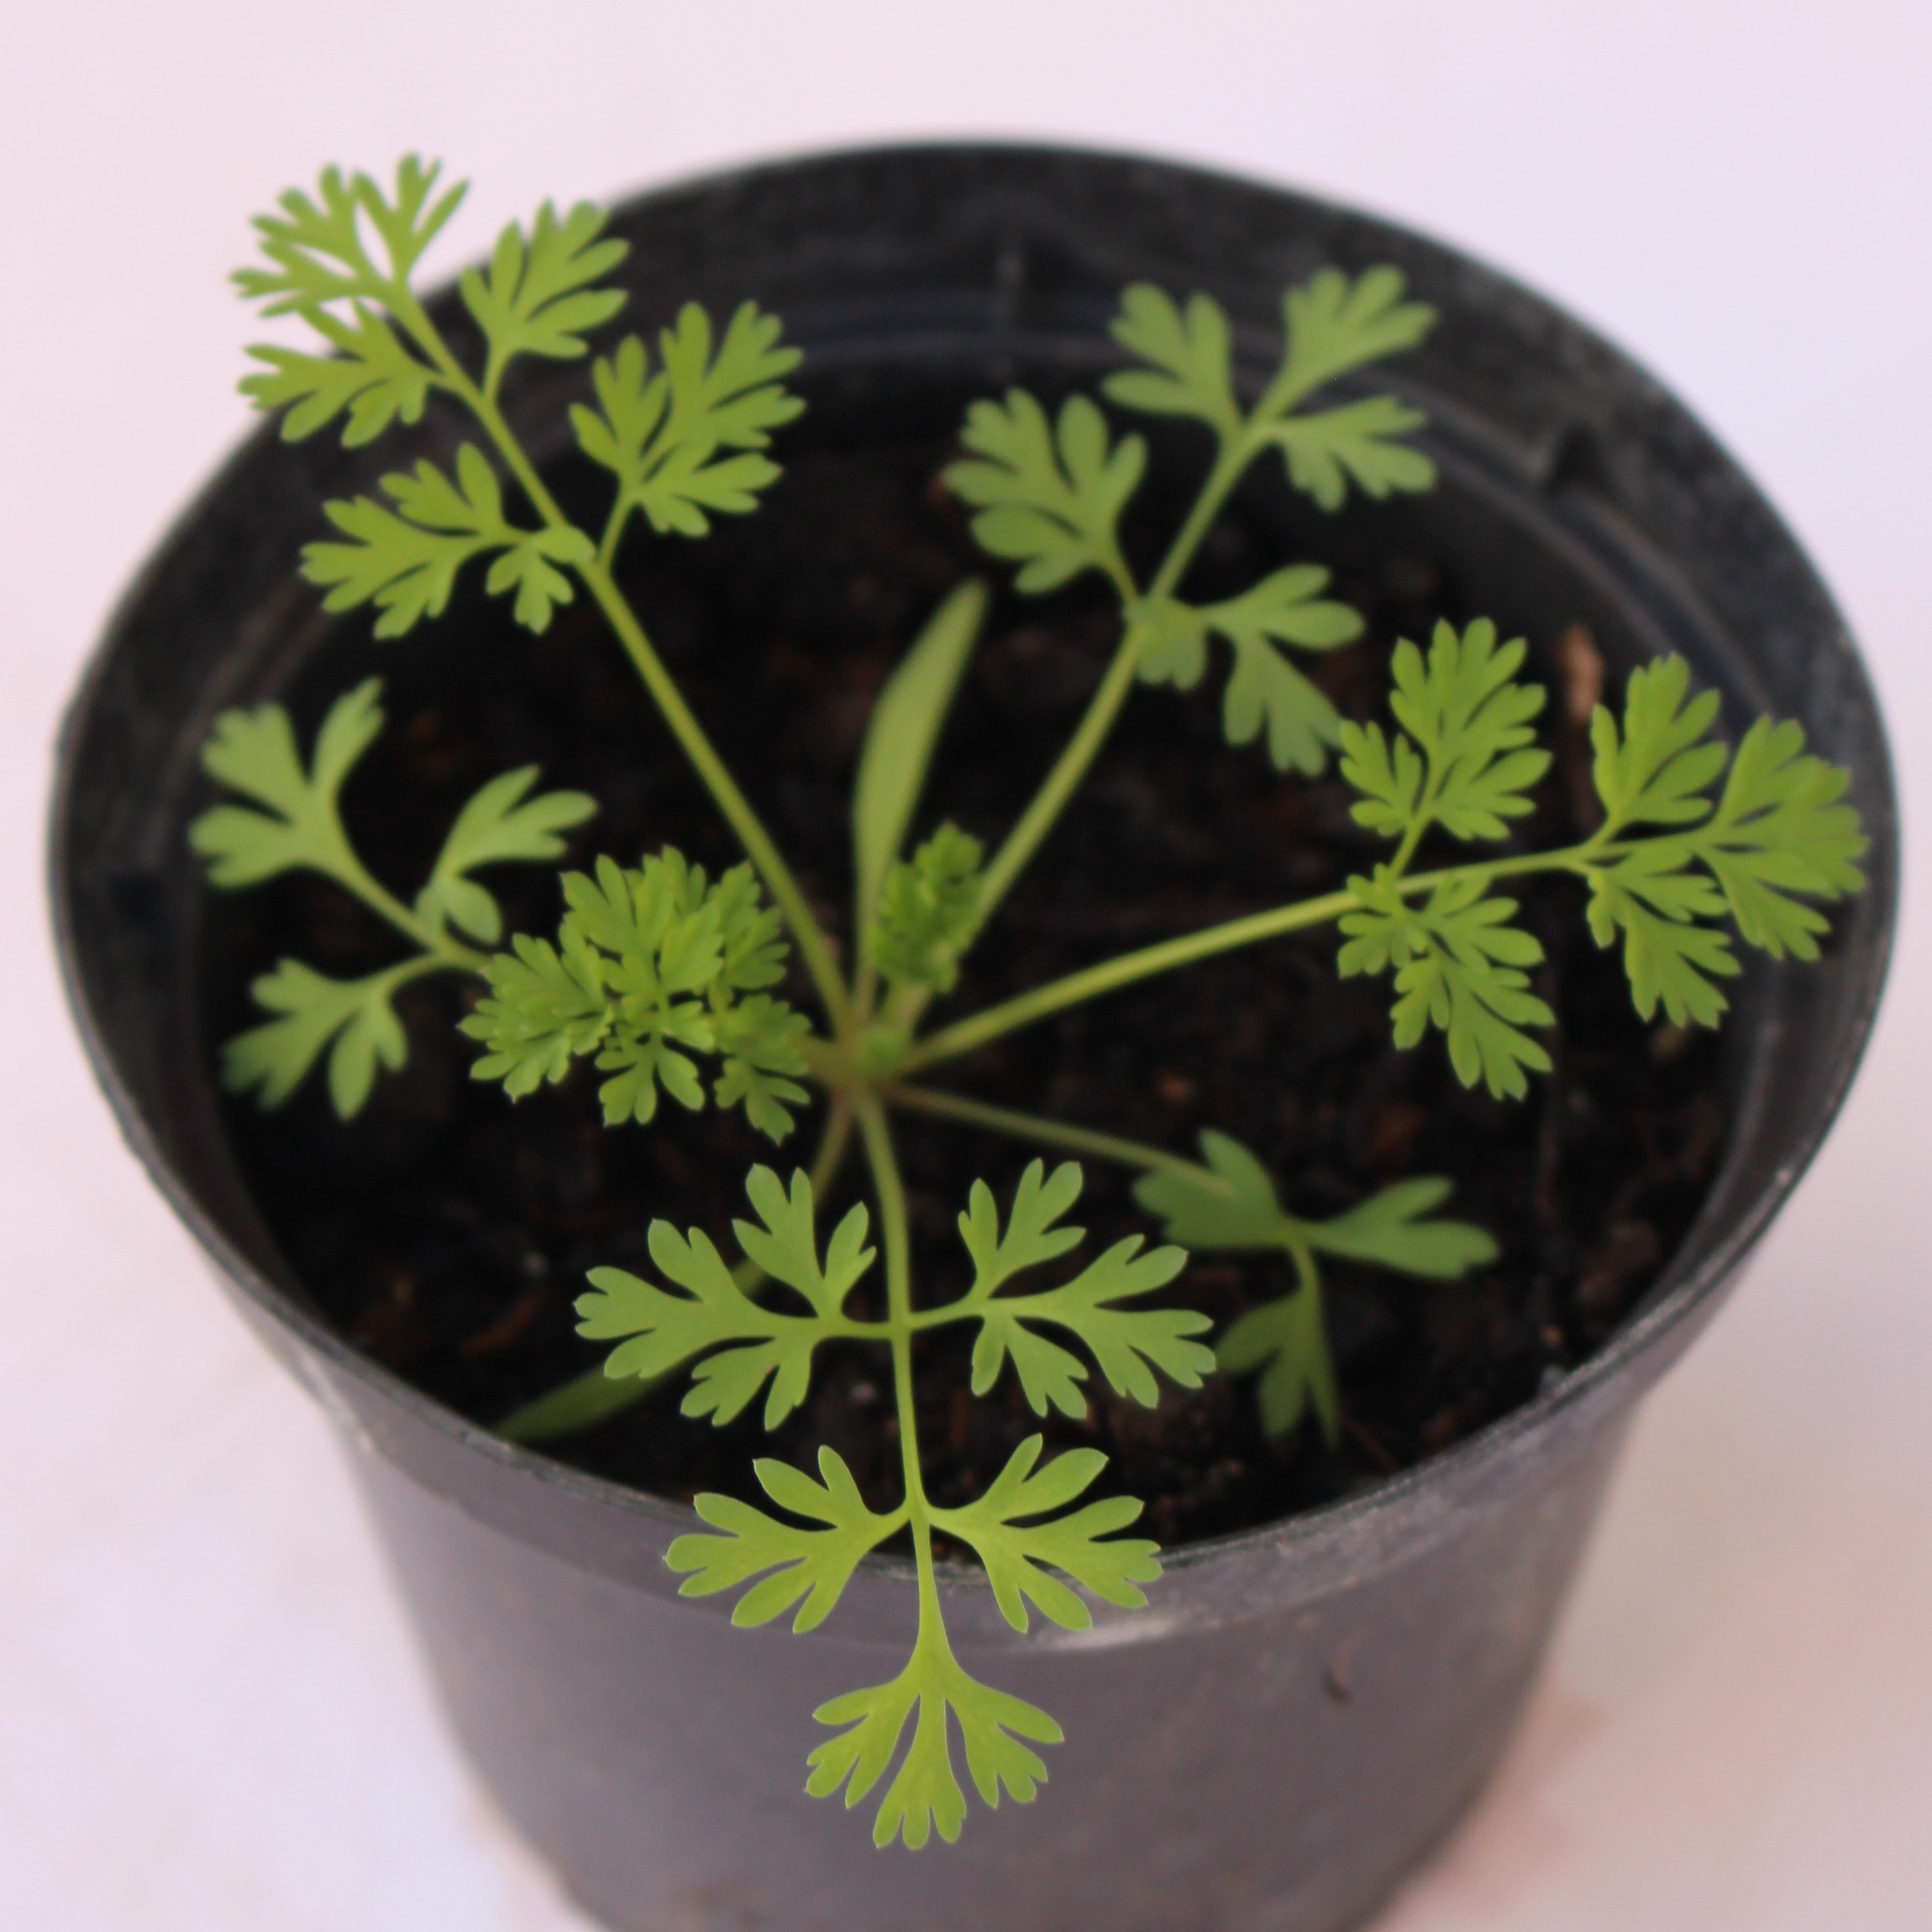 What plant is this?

Fumaria officinalis
